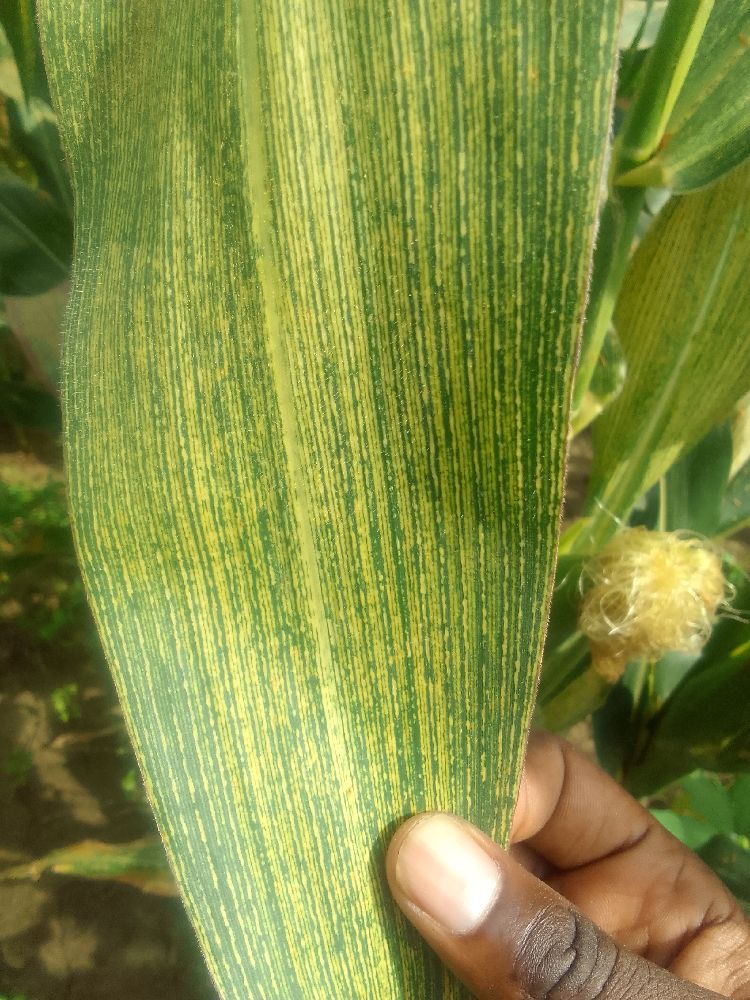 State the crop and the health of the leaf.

maize, maize streak virus
